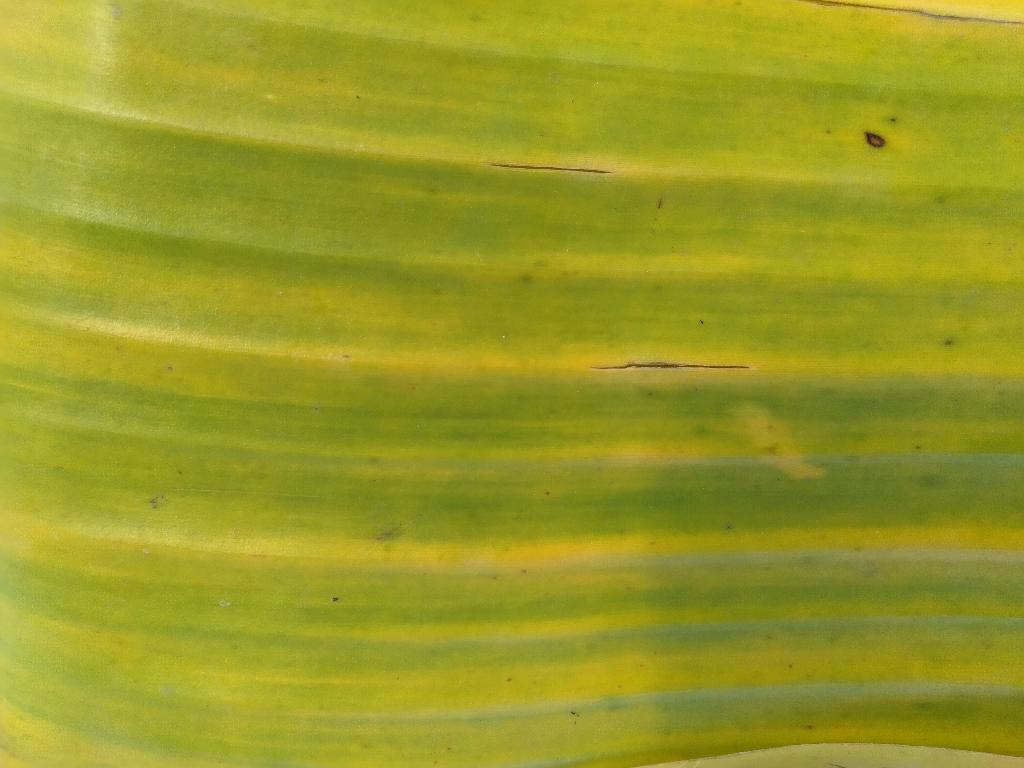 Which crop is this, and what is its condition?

banana, fusarium wilt race 1
